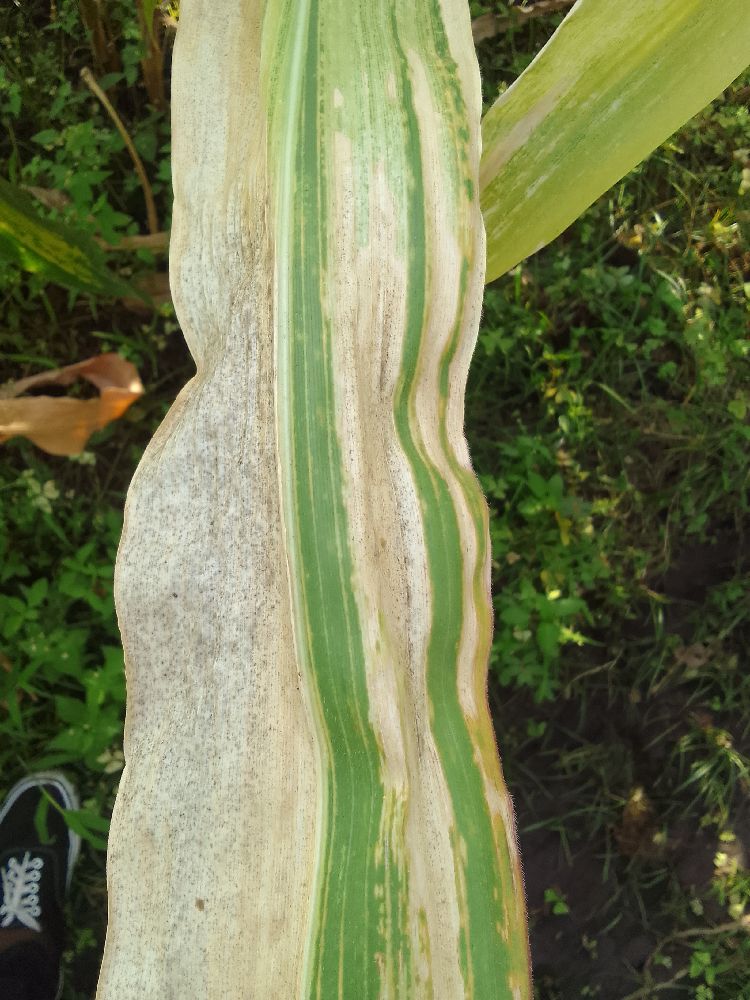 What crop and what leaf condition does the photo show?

maize, maize lethal necrosis
